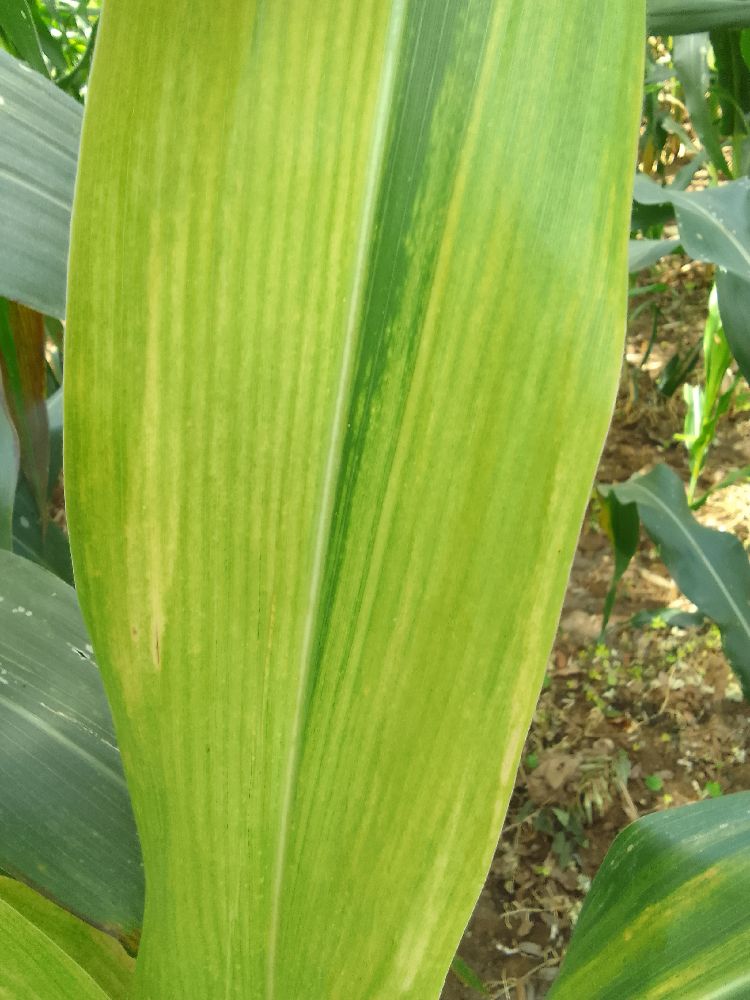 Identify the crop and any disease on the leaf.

maize, maize lethal necrosis
